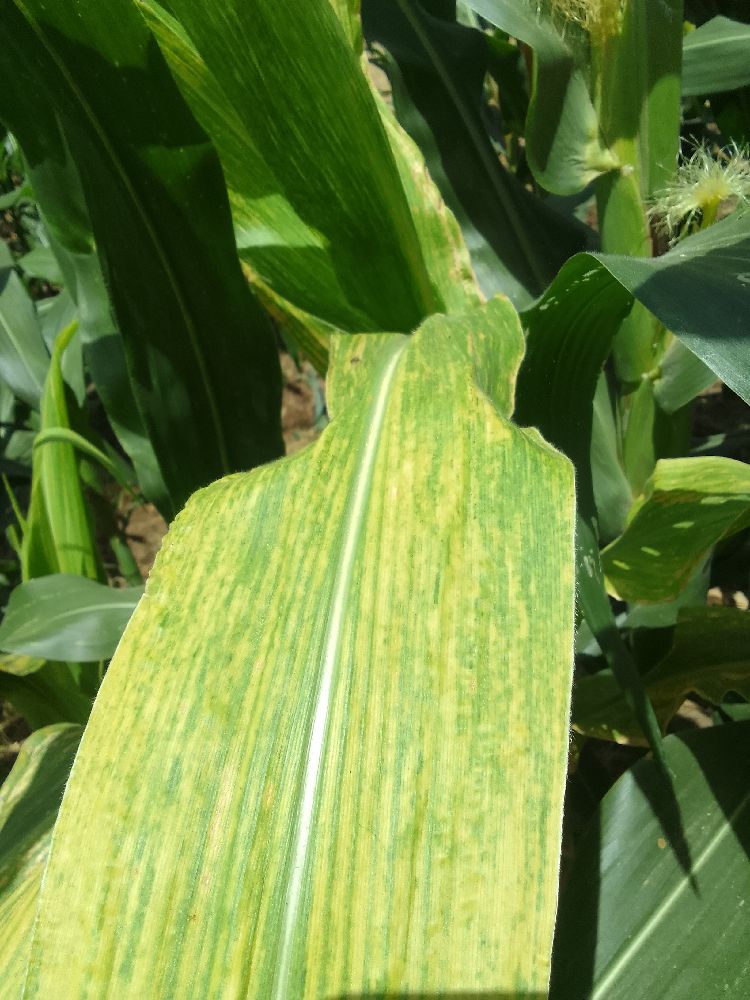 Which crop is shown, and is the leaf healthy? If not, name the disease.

maize, maize lethal necrosis
